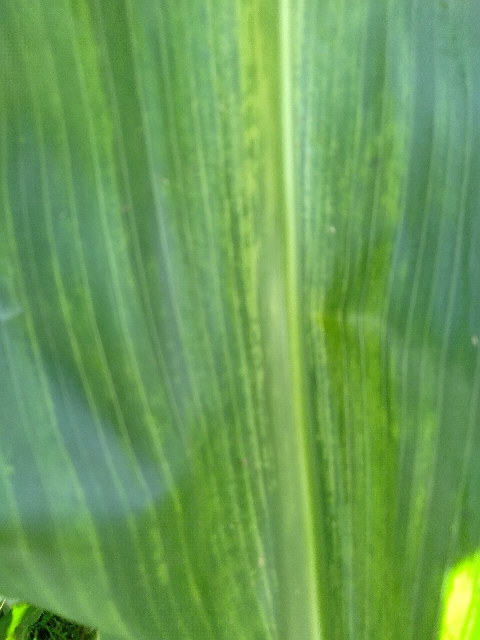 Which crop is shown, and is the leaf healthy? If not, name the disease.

maize, maize lethal necrosis
